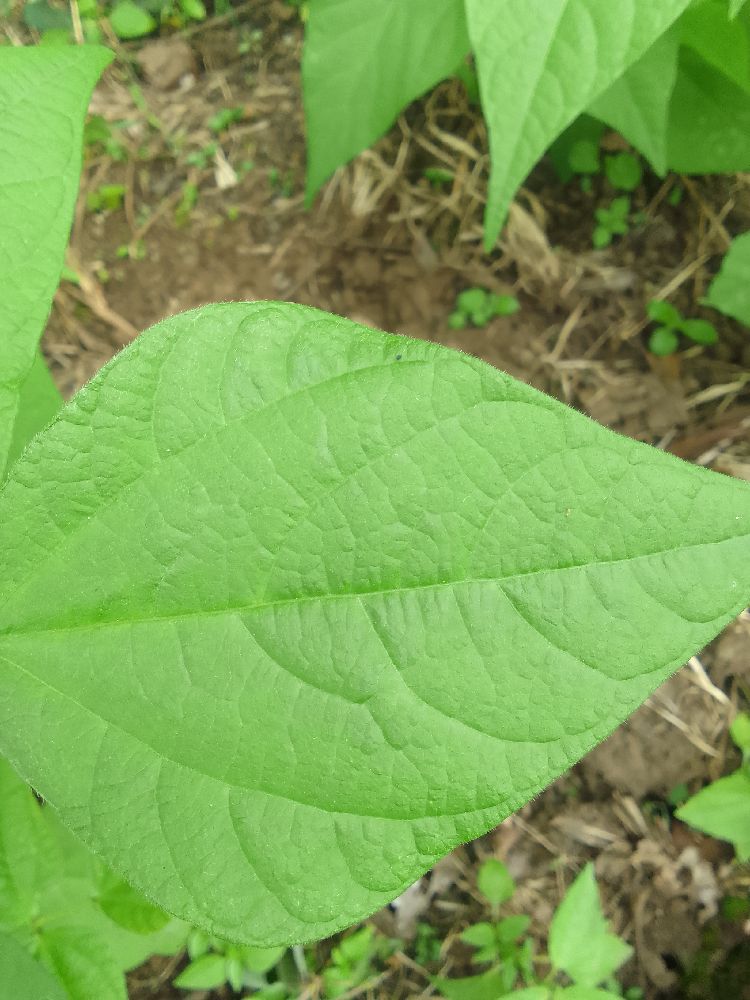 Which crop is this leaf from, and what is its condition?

common bean, healthy
